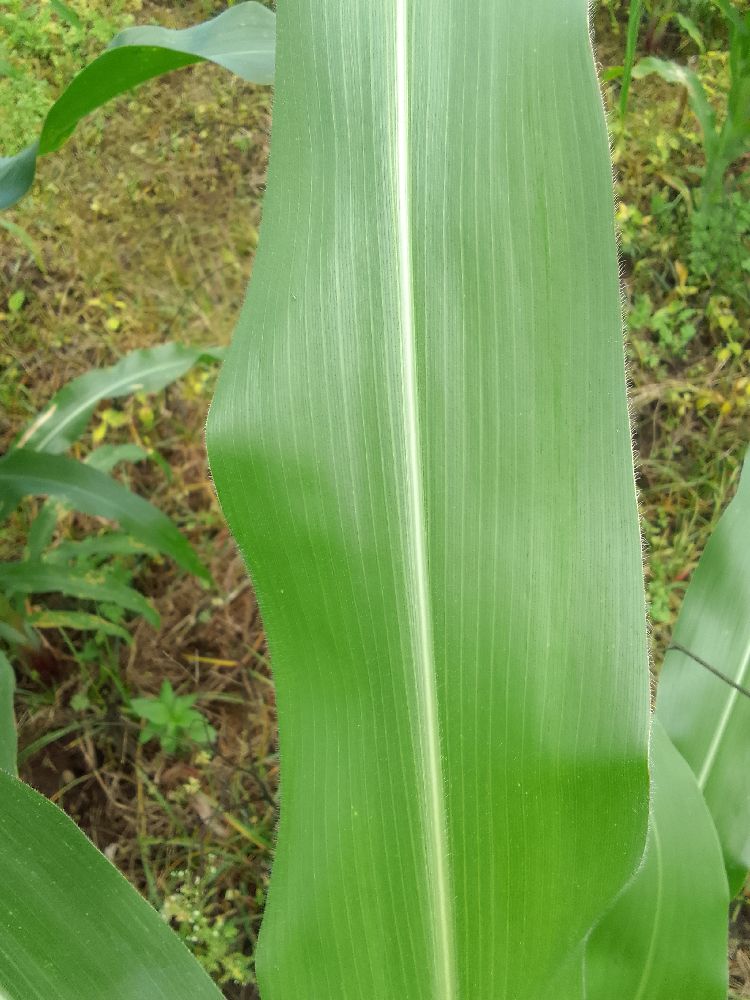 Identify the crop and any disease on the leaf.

maize, healthy
